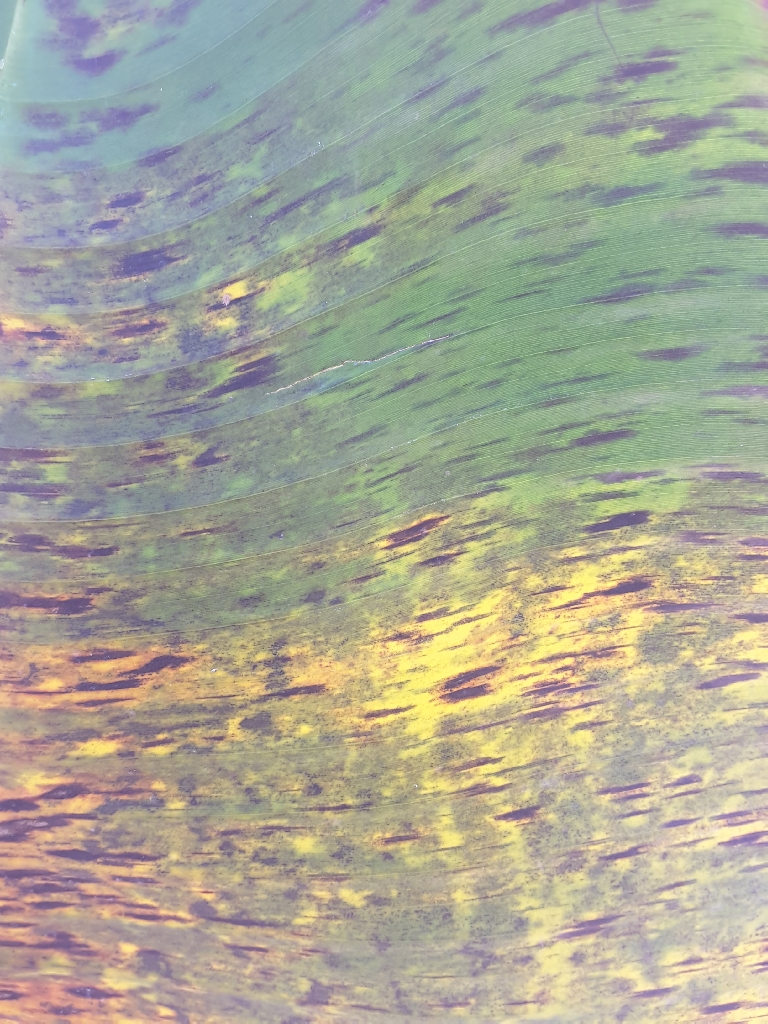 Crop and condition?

banana, black sigatoka
